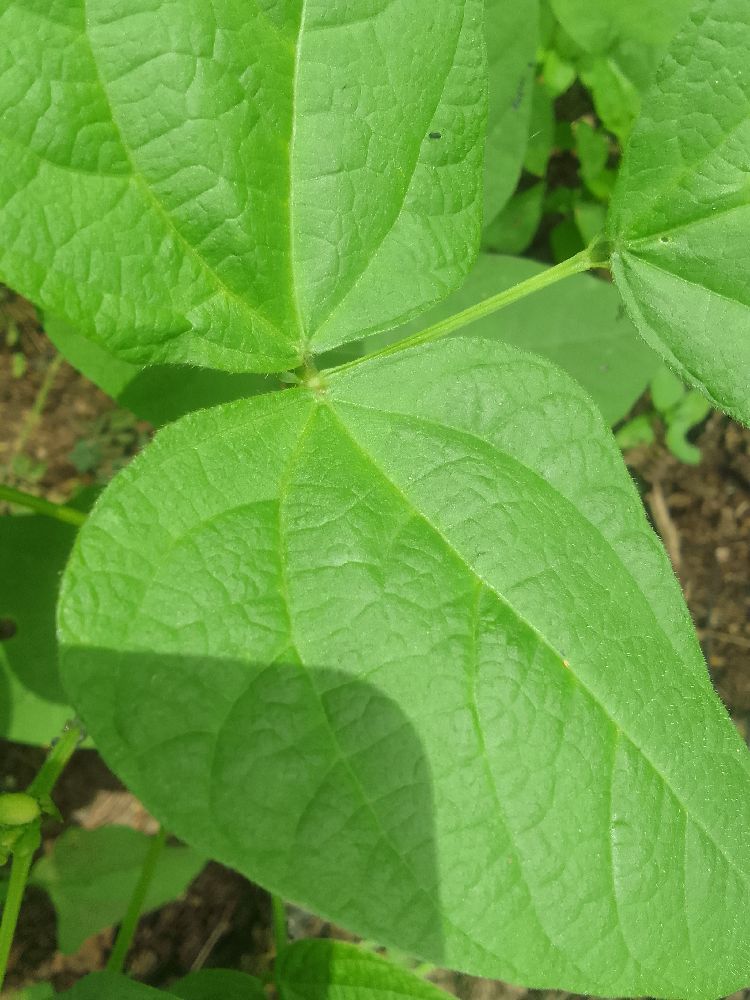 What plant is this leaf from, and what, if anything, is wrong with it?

common bean, healthy
